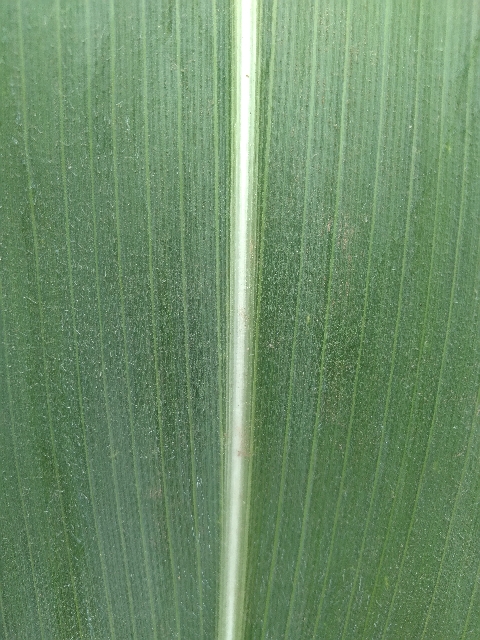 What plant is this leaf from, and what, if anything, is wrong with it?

maize, healthy
